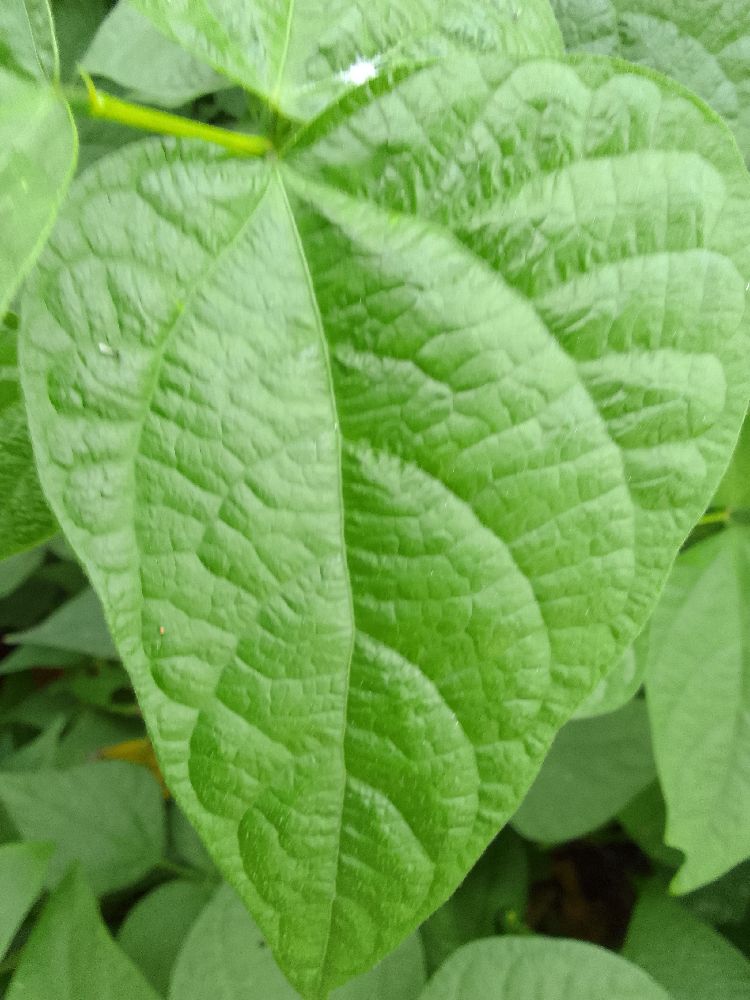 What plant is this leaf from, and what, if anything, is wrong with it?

common bean, healthy
